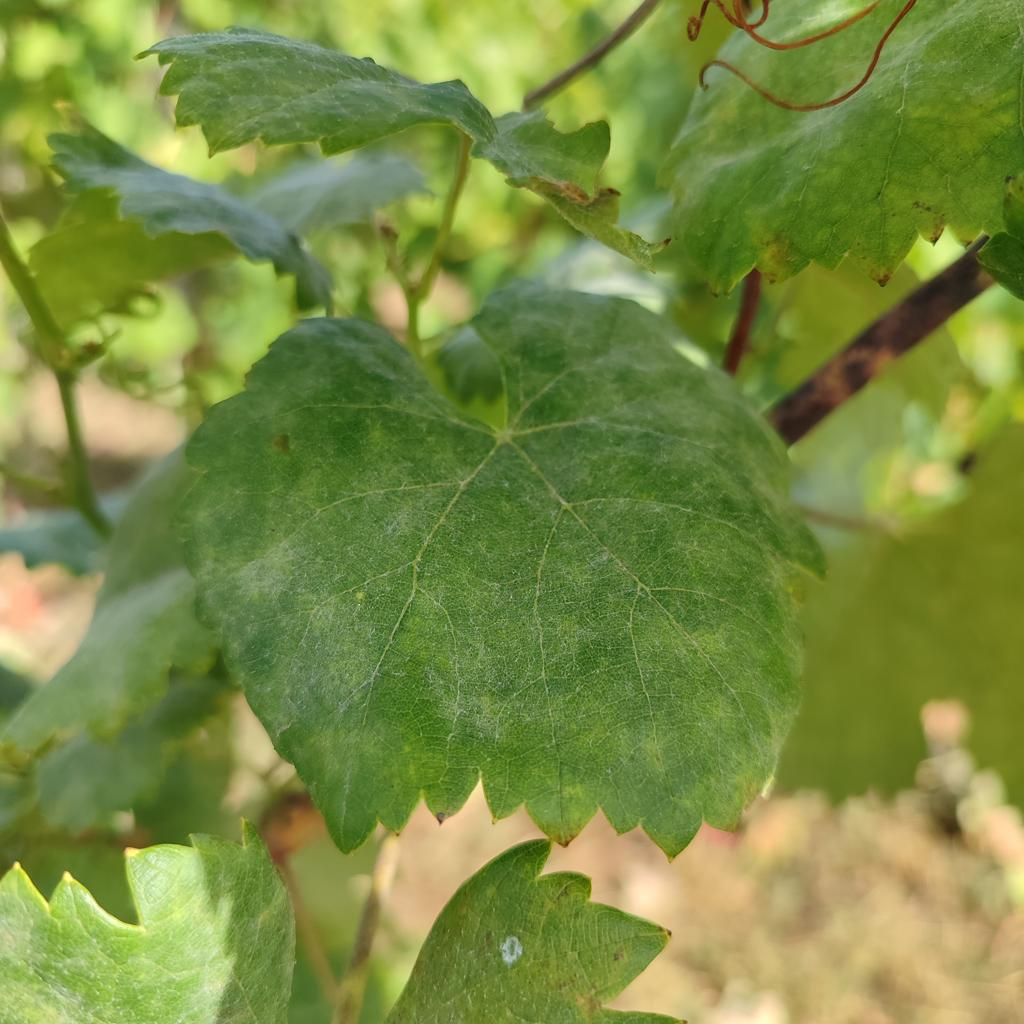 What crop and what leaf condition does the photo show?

grapevine, powdery mildew
